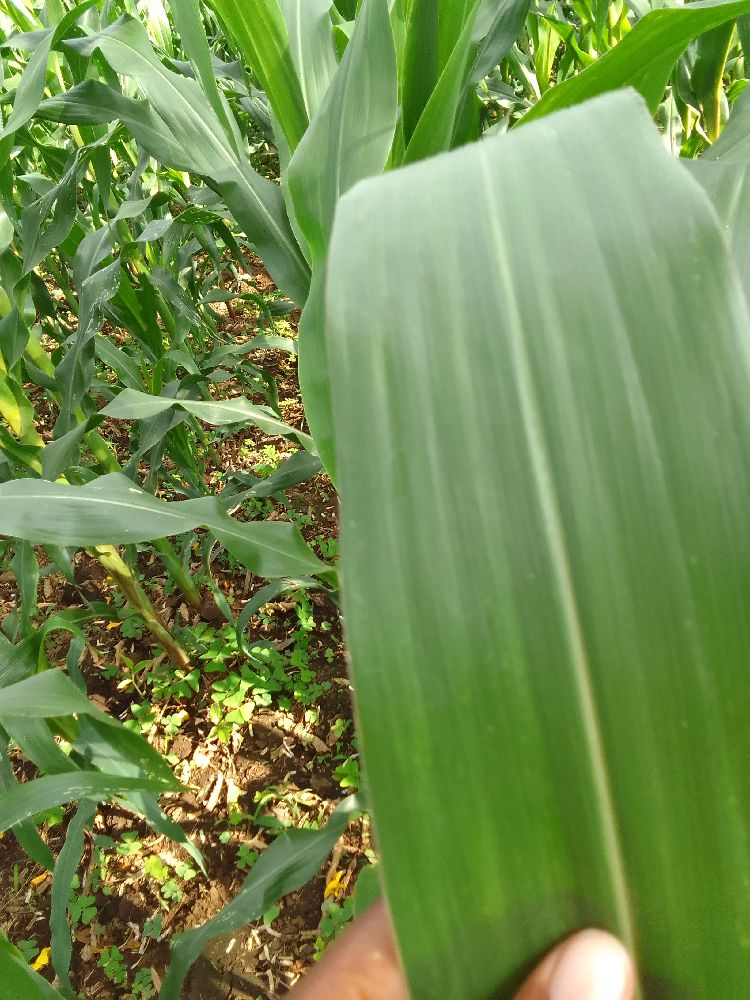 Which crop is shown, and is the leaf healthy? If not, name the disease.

maize, healthy
